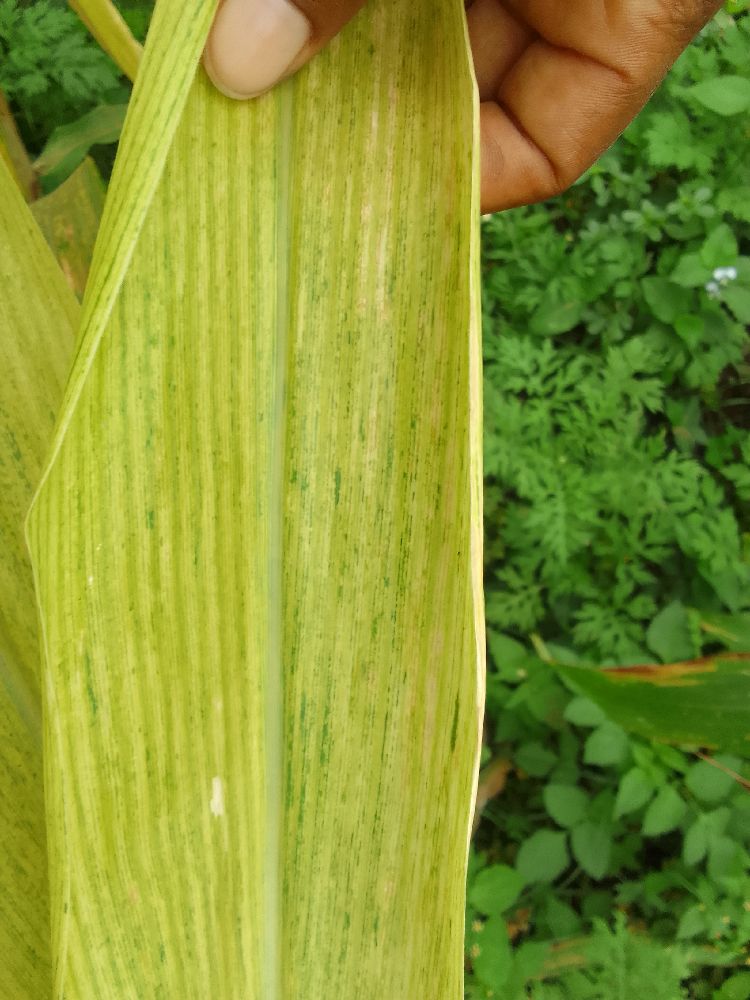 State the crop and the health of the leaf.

maize, maize lethal necrosis
